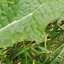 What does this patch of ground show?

structured weed
